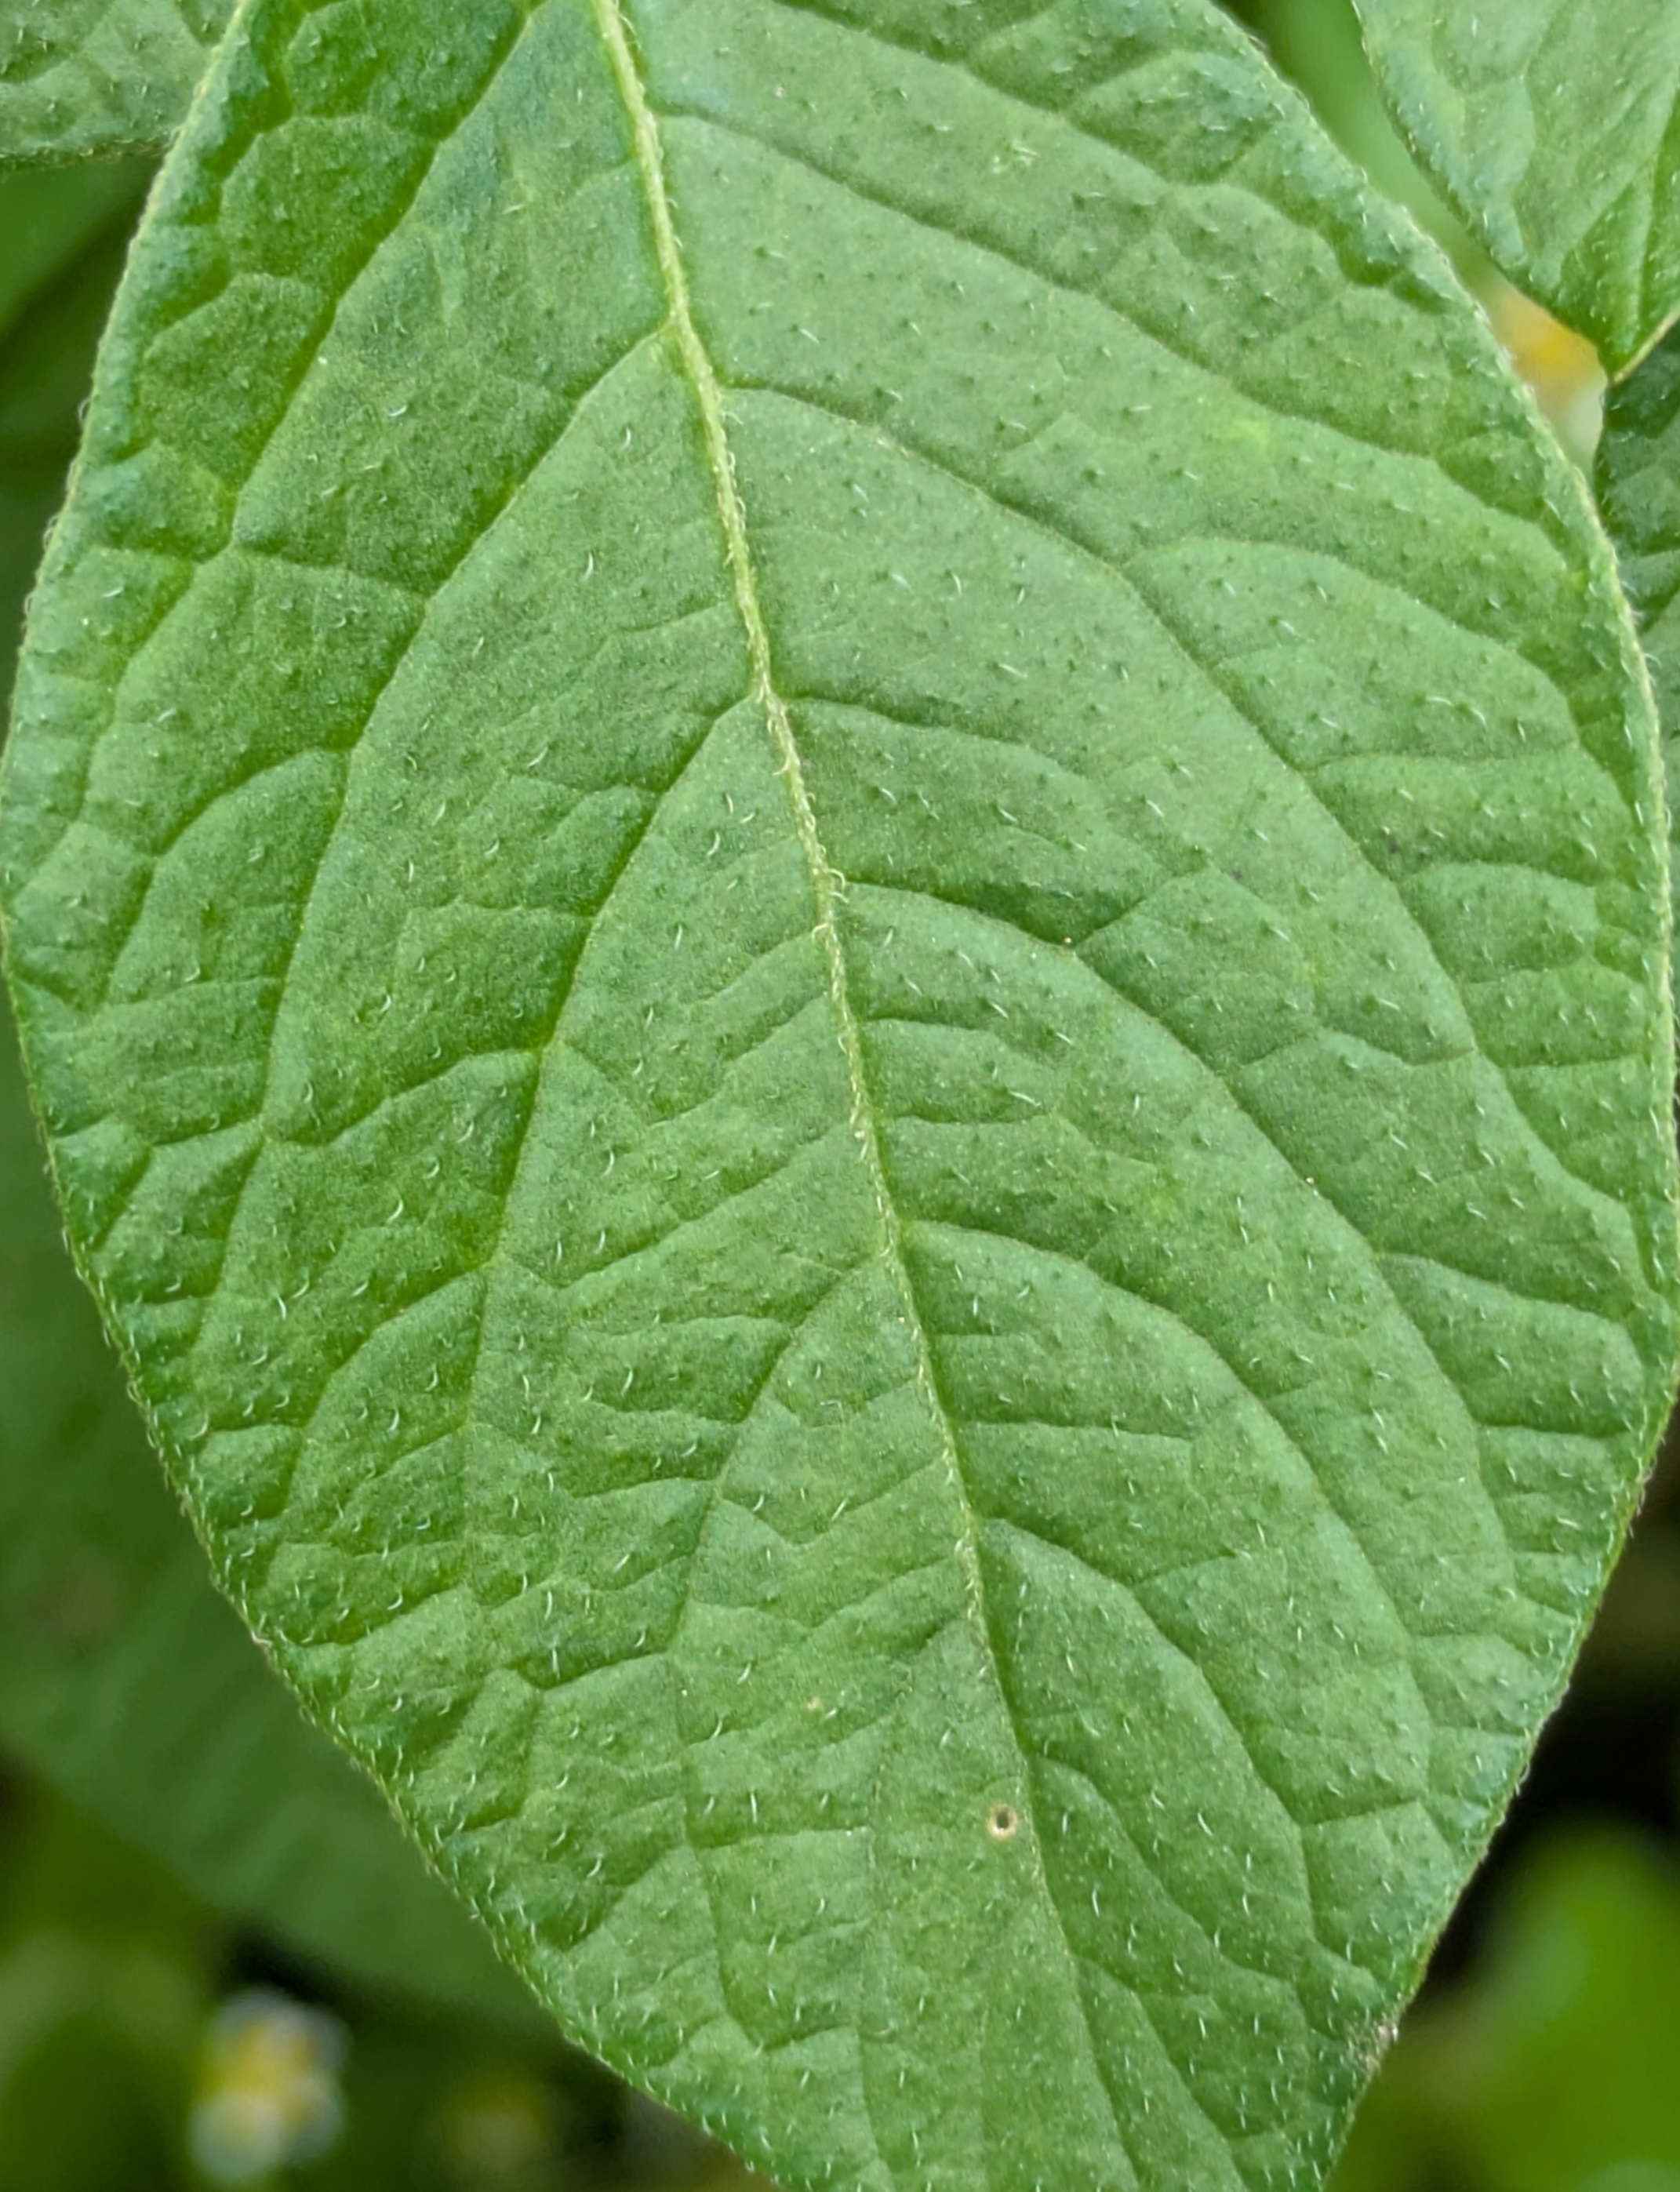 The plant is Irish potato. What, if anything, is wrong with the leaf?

healthy
